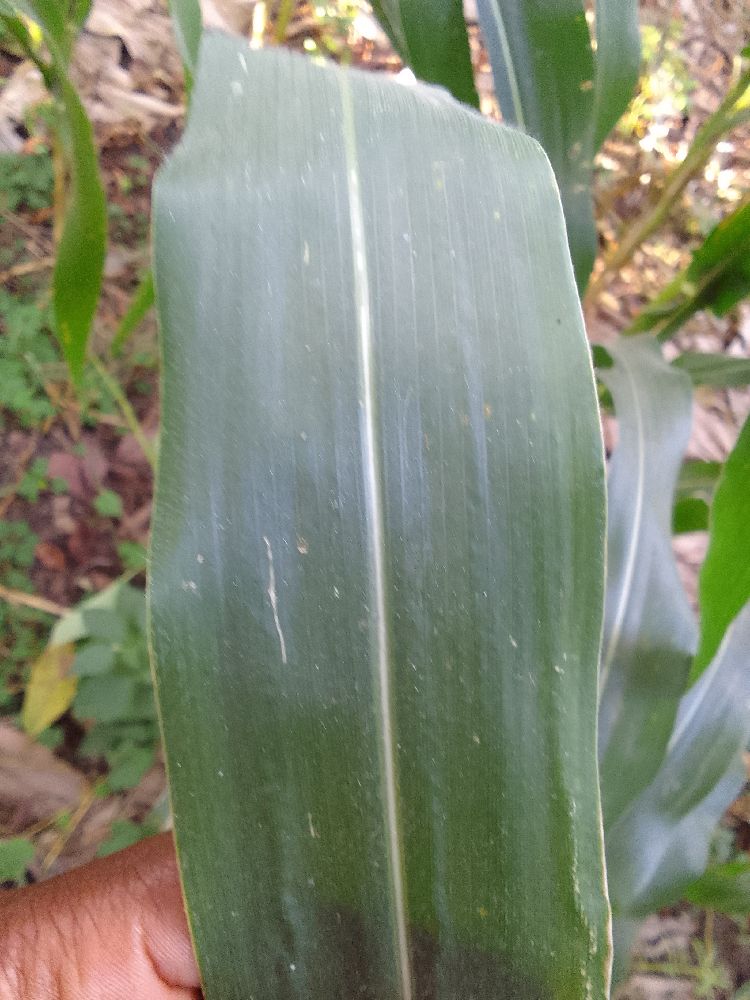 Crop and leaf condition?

maize, healthy
